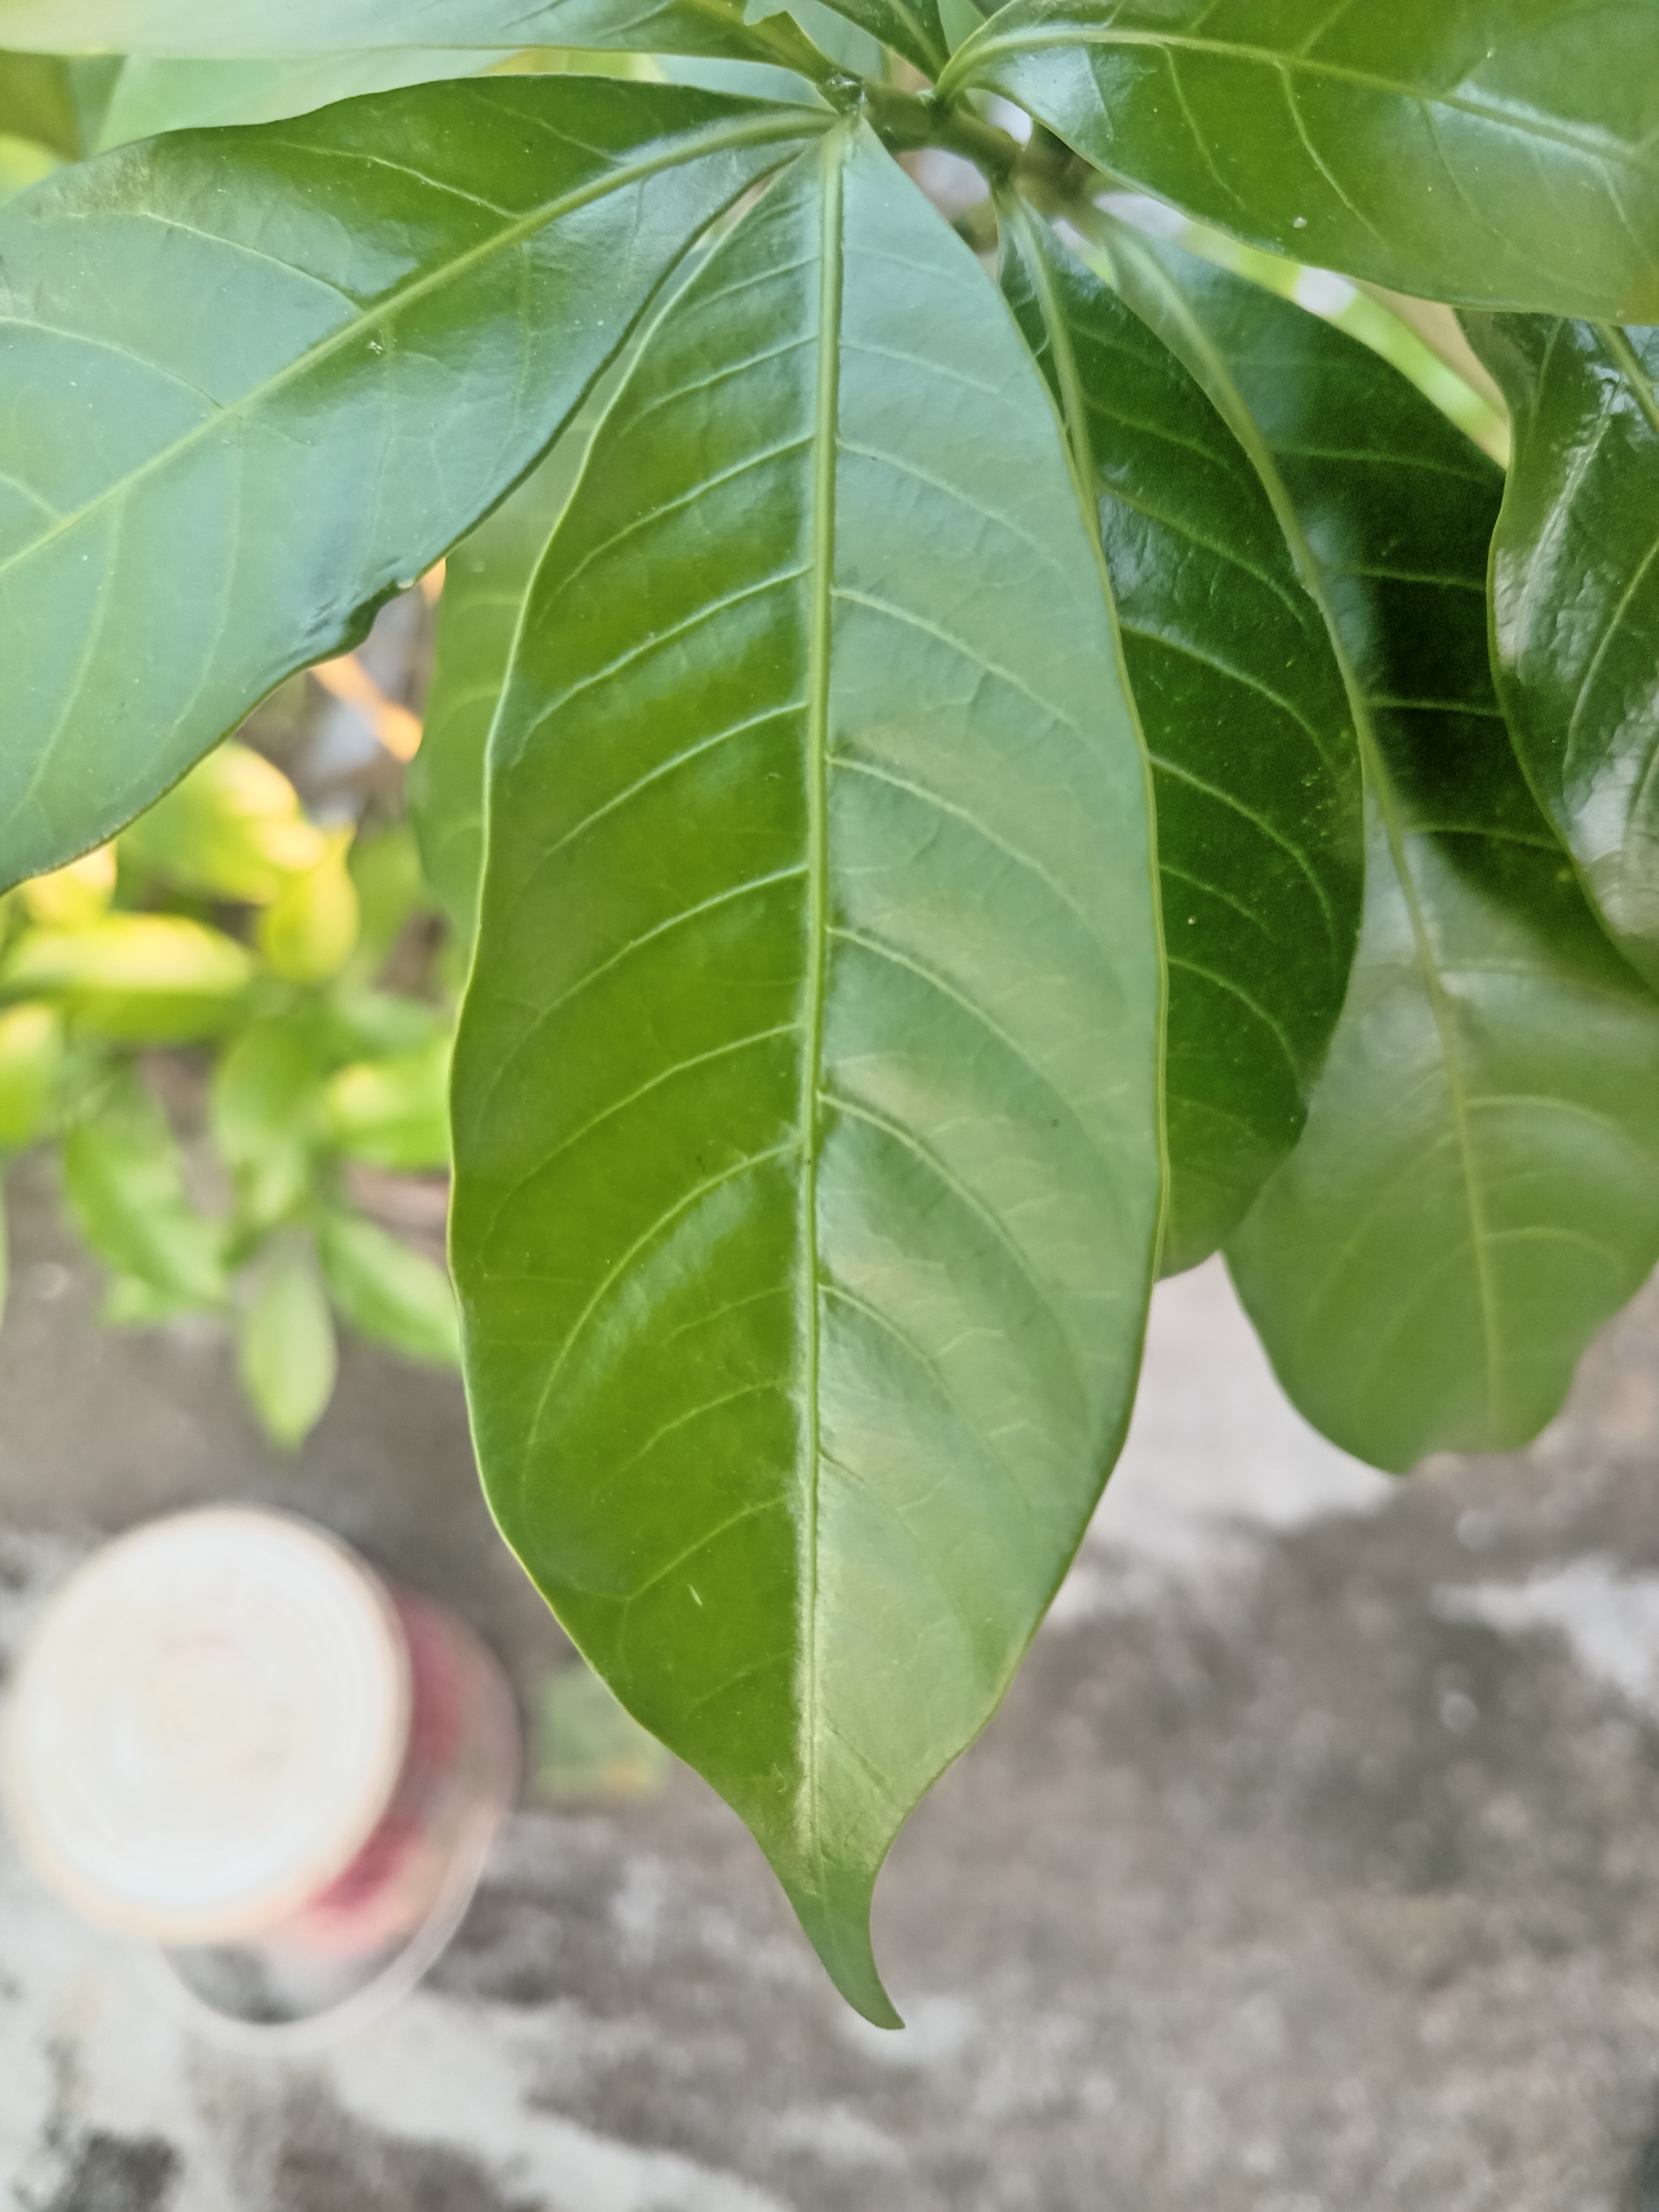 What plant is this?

togor
